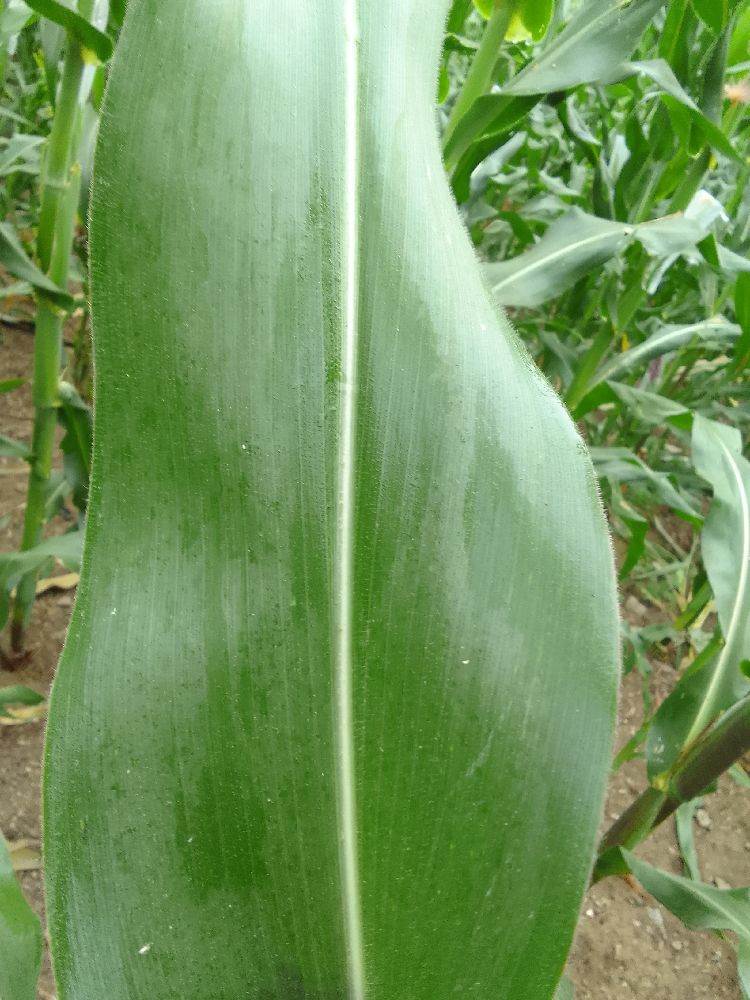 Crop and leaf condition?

maize, healthy
